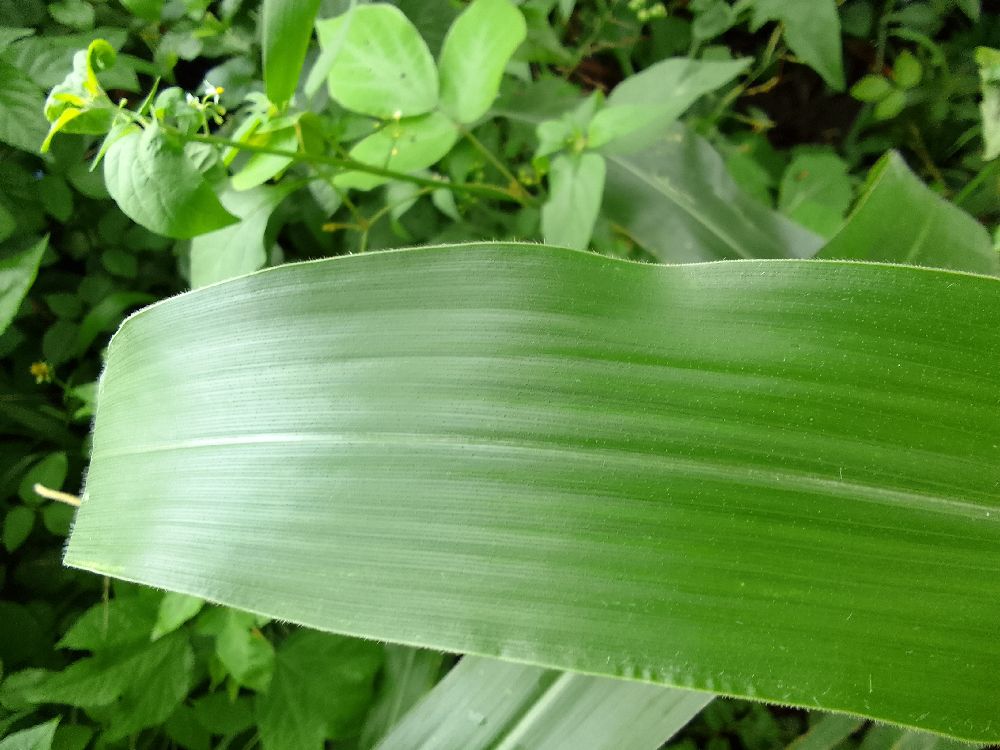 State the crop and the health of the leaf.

maize, healthy
